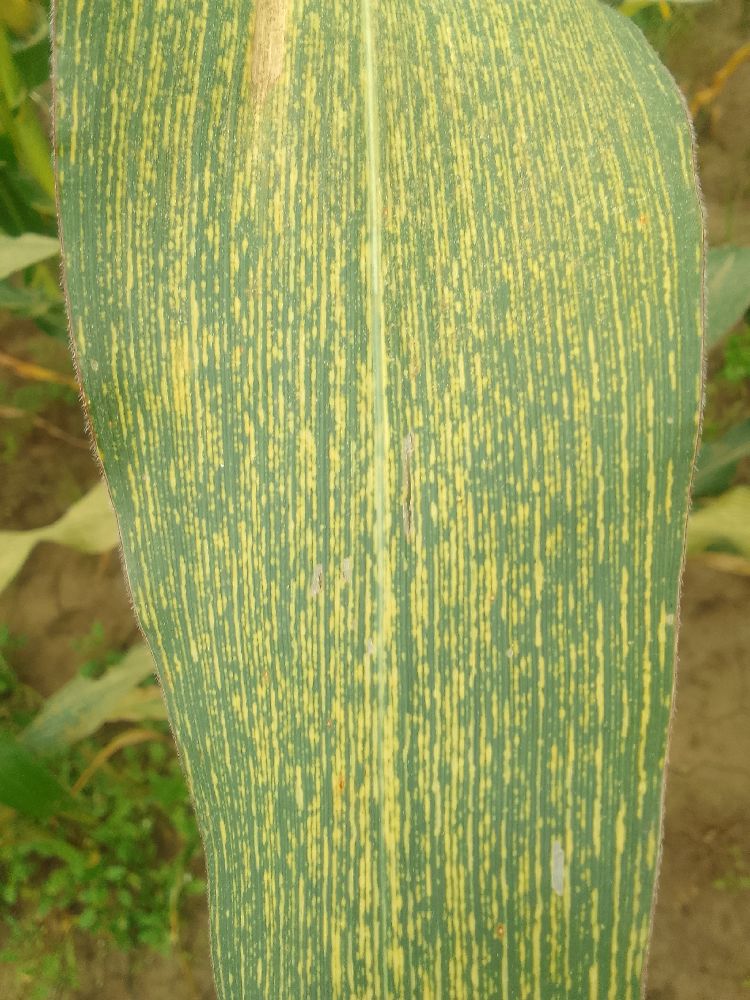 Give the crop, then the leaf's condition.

maize, maize streak virus
